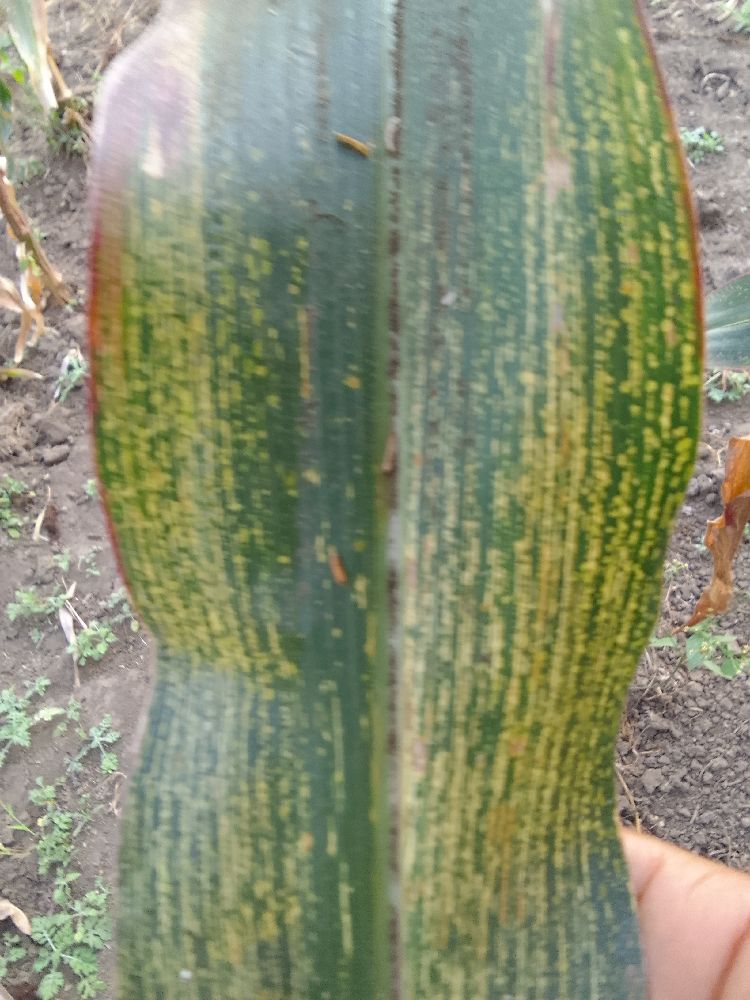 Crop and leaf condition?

maize, maize streak virus
